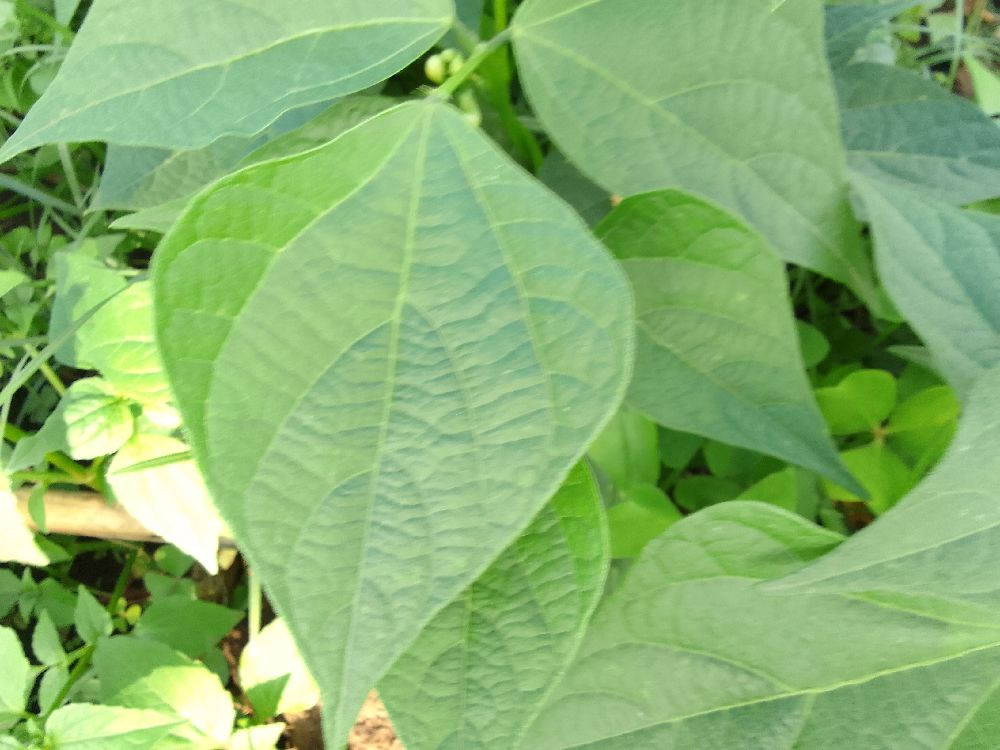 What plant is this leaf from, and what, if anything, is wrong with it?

common bean, healthy
